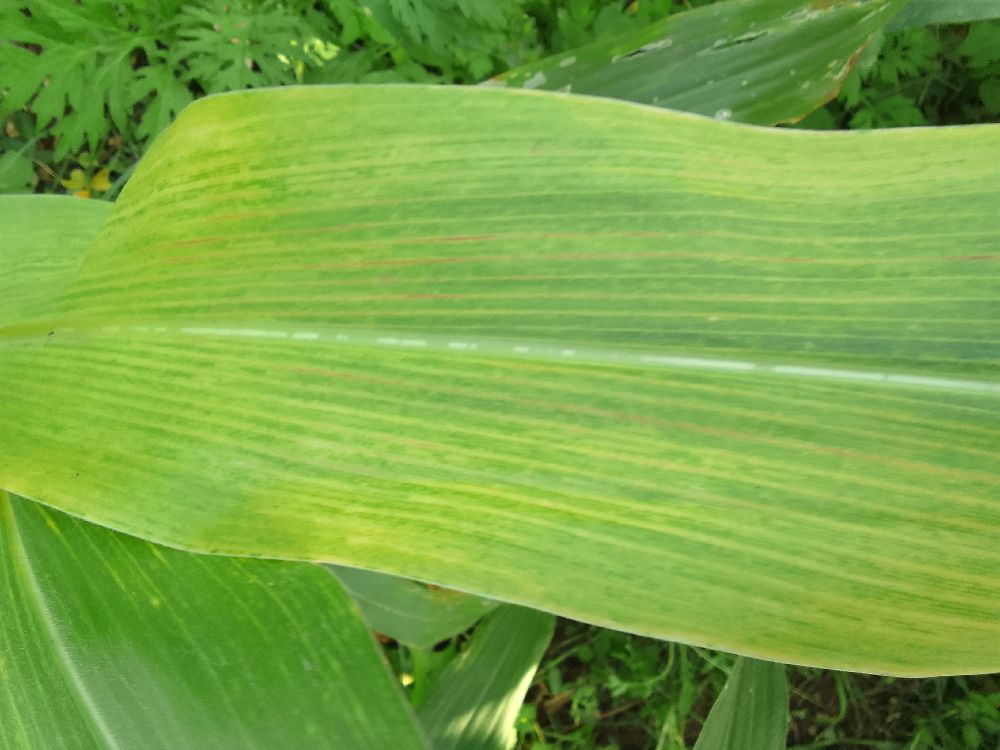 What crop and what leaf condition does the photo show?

maize, maize lethal necrosis
